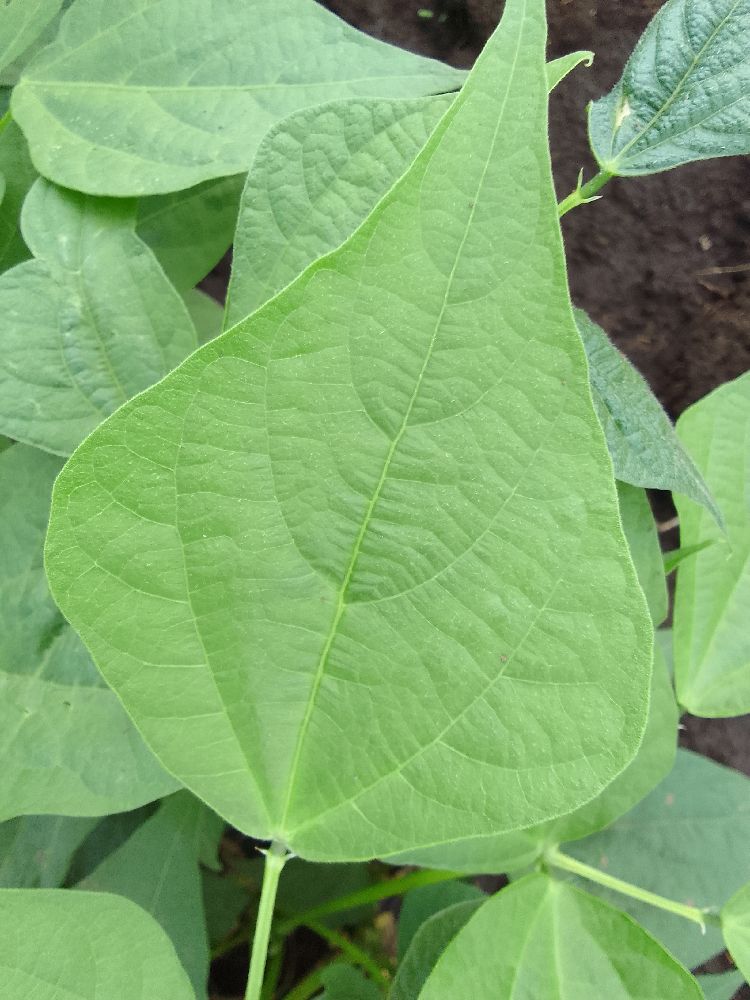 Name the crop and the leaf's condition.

common bean, healthy
